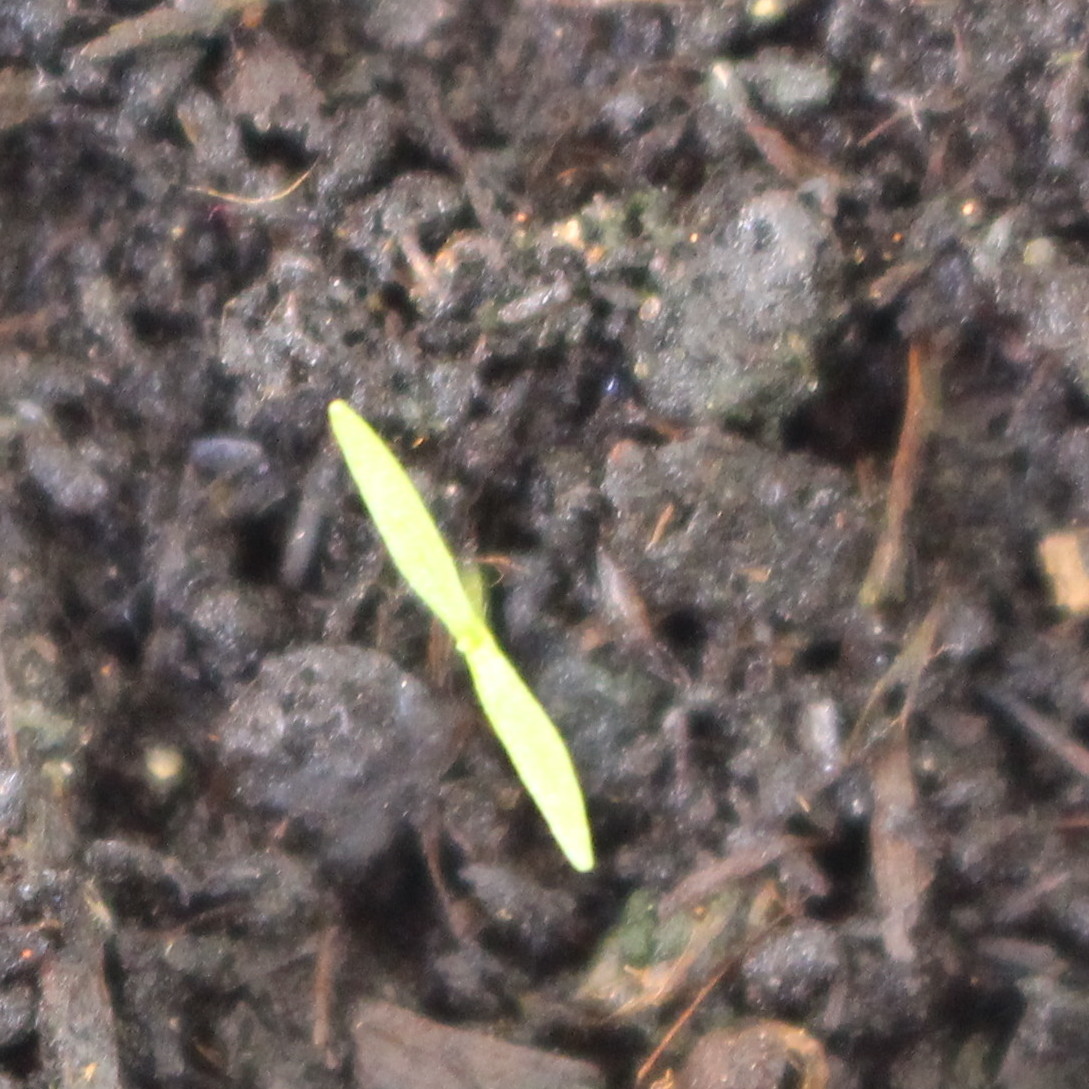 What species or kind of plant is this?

Papaver rhoeas
